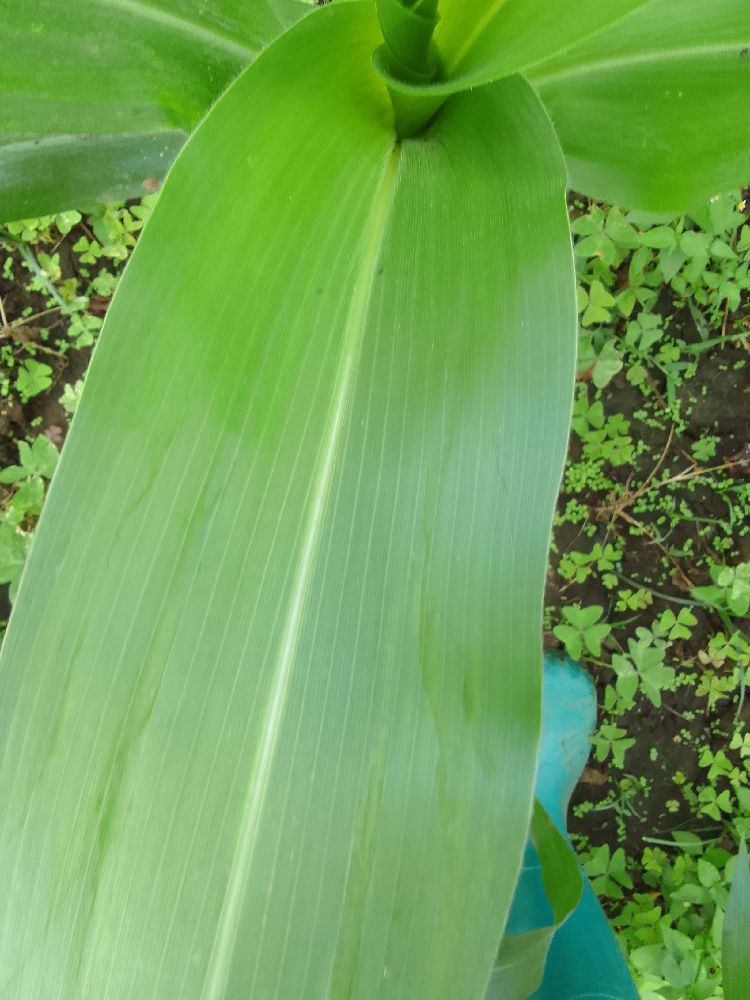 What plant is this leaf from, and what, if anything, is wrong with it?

maize, healthy
